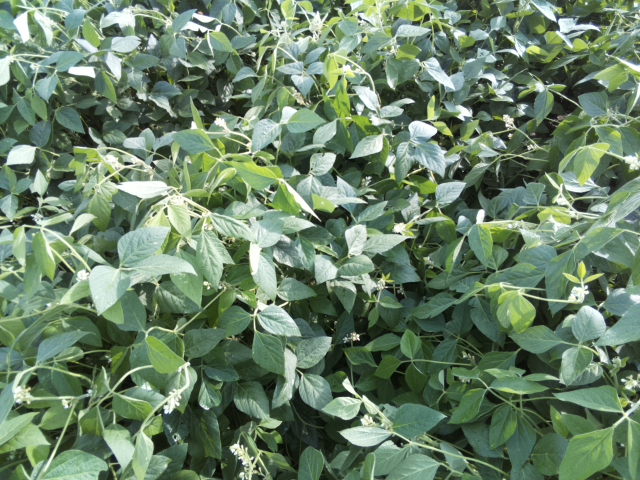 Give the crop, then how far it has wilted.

soybean, leaves with no wilting
